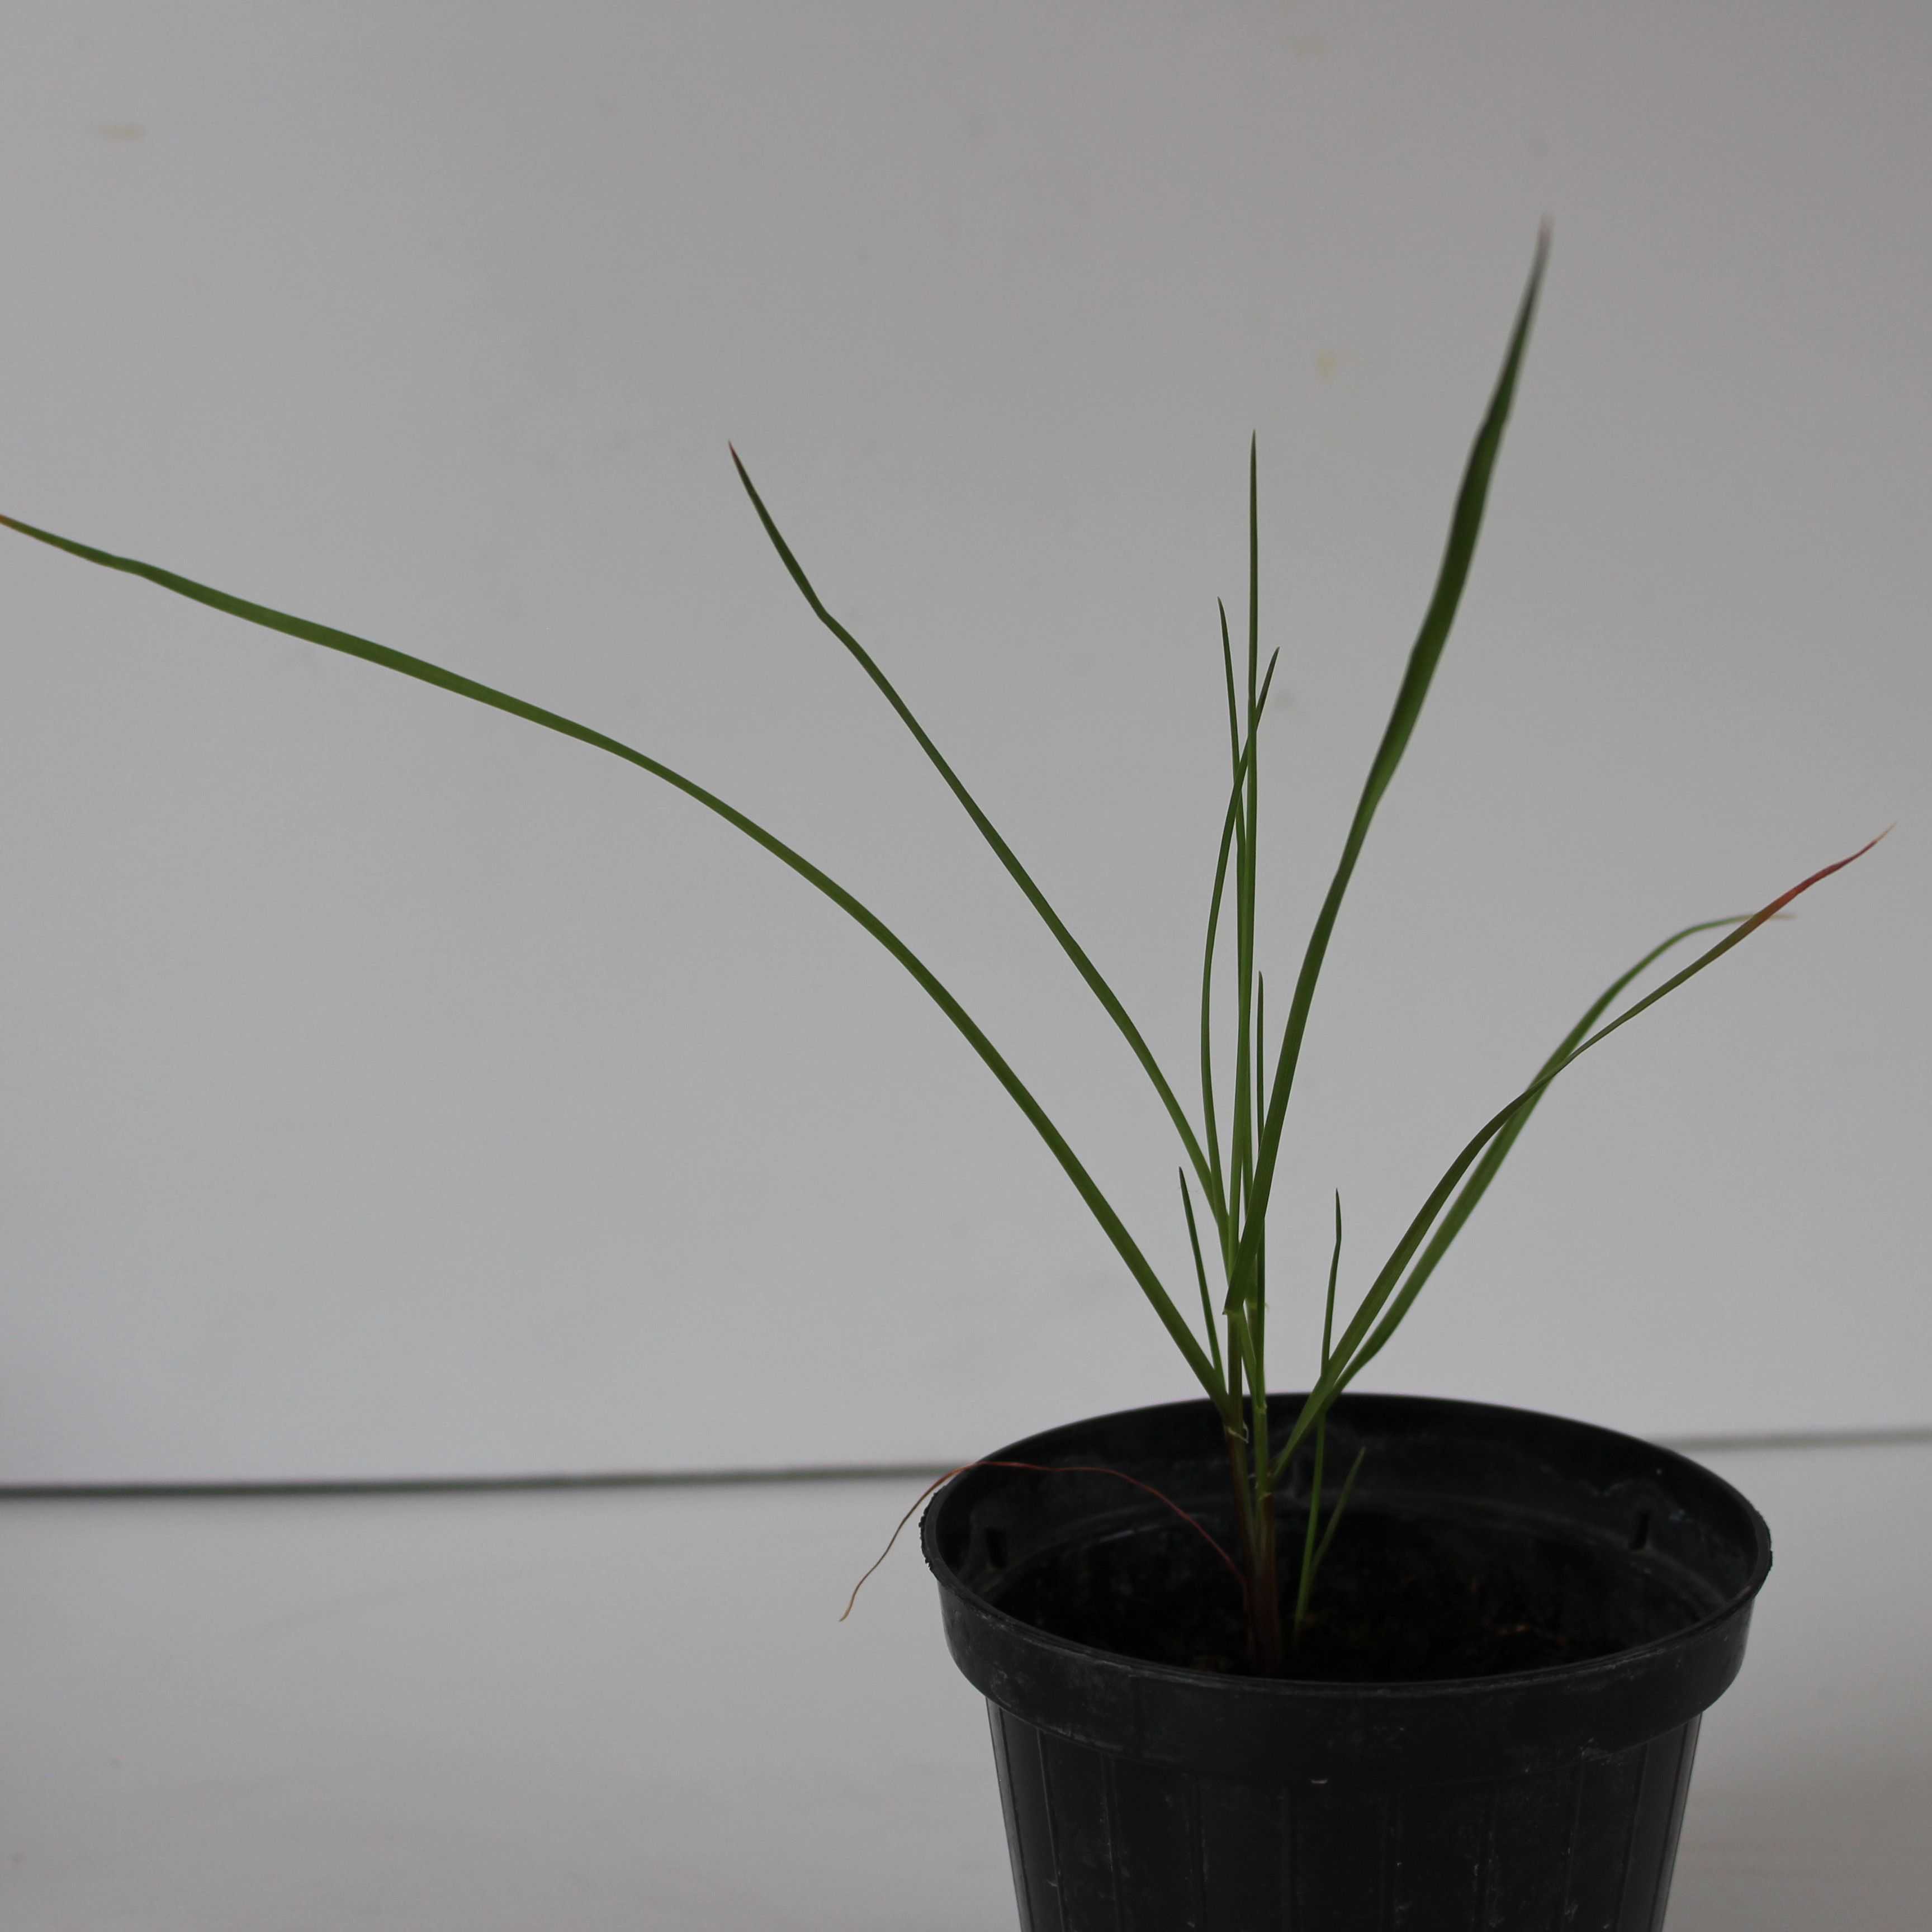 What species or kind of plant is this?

Lolium multiflorum
